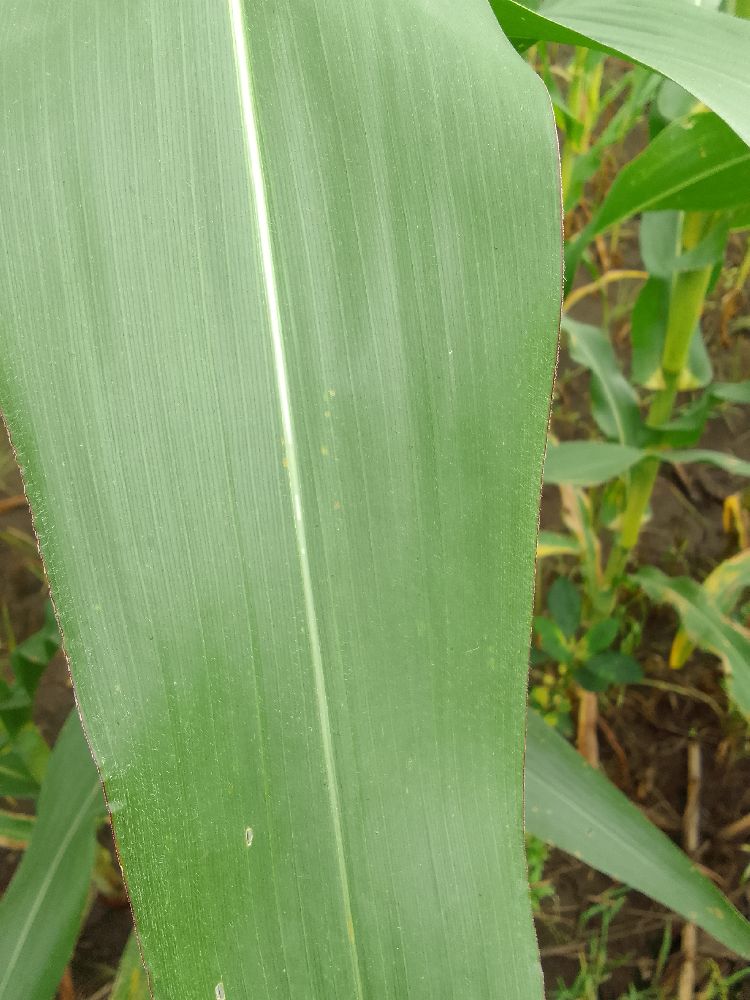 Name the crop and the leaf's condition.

maize, healthy
